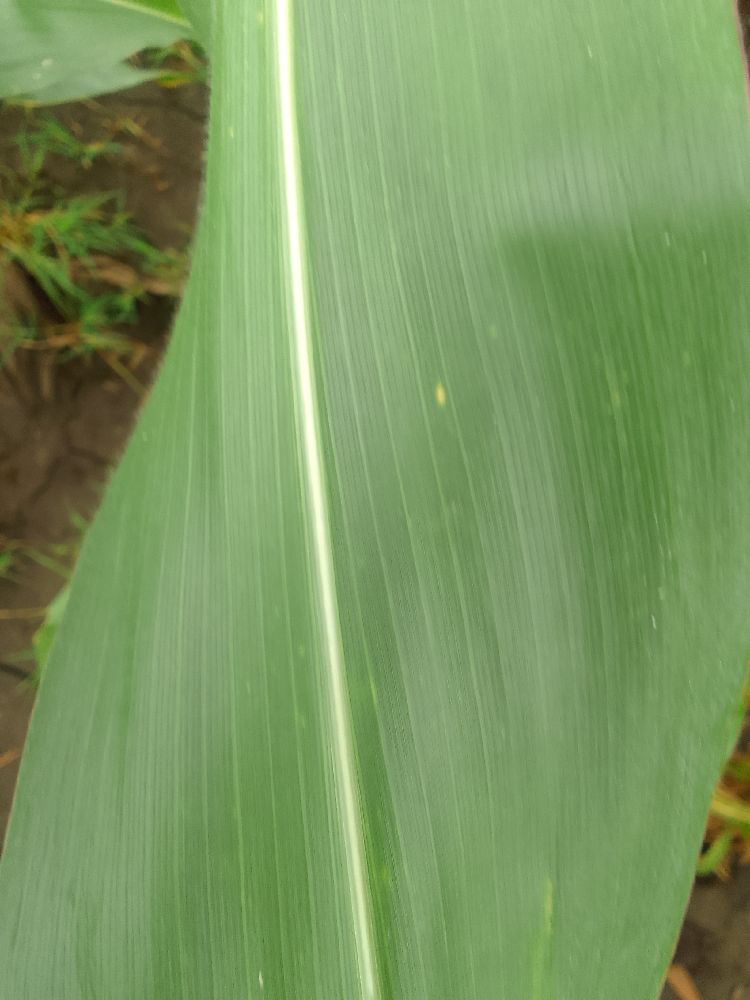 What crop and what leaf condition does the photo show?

maize, healthy
